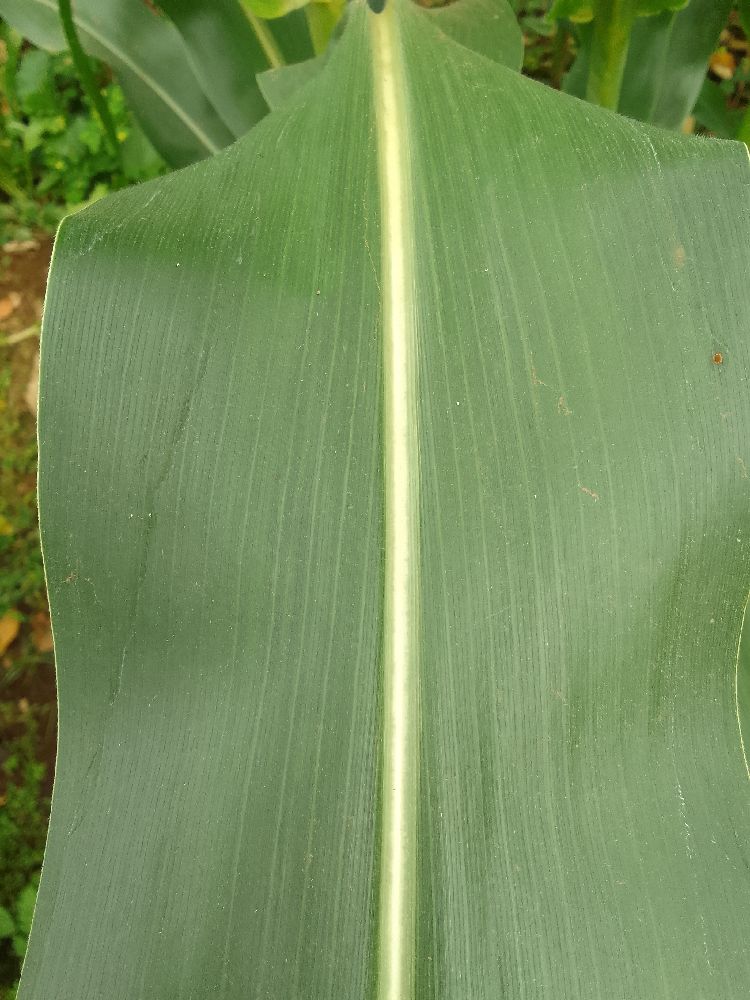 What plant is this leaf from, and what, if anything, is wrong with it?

maize, healthy
